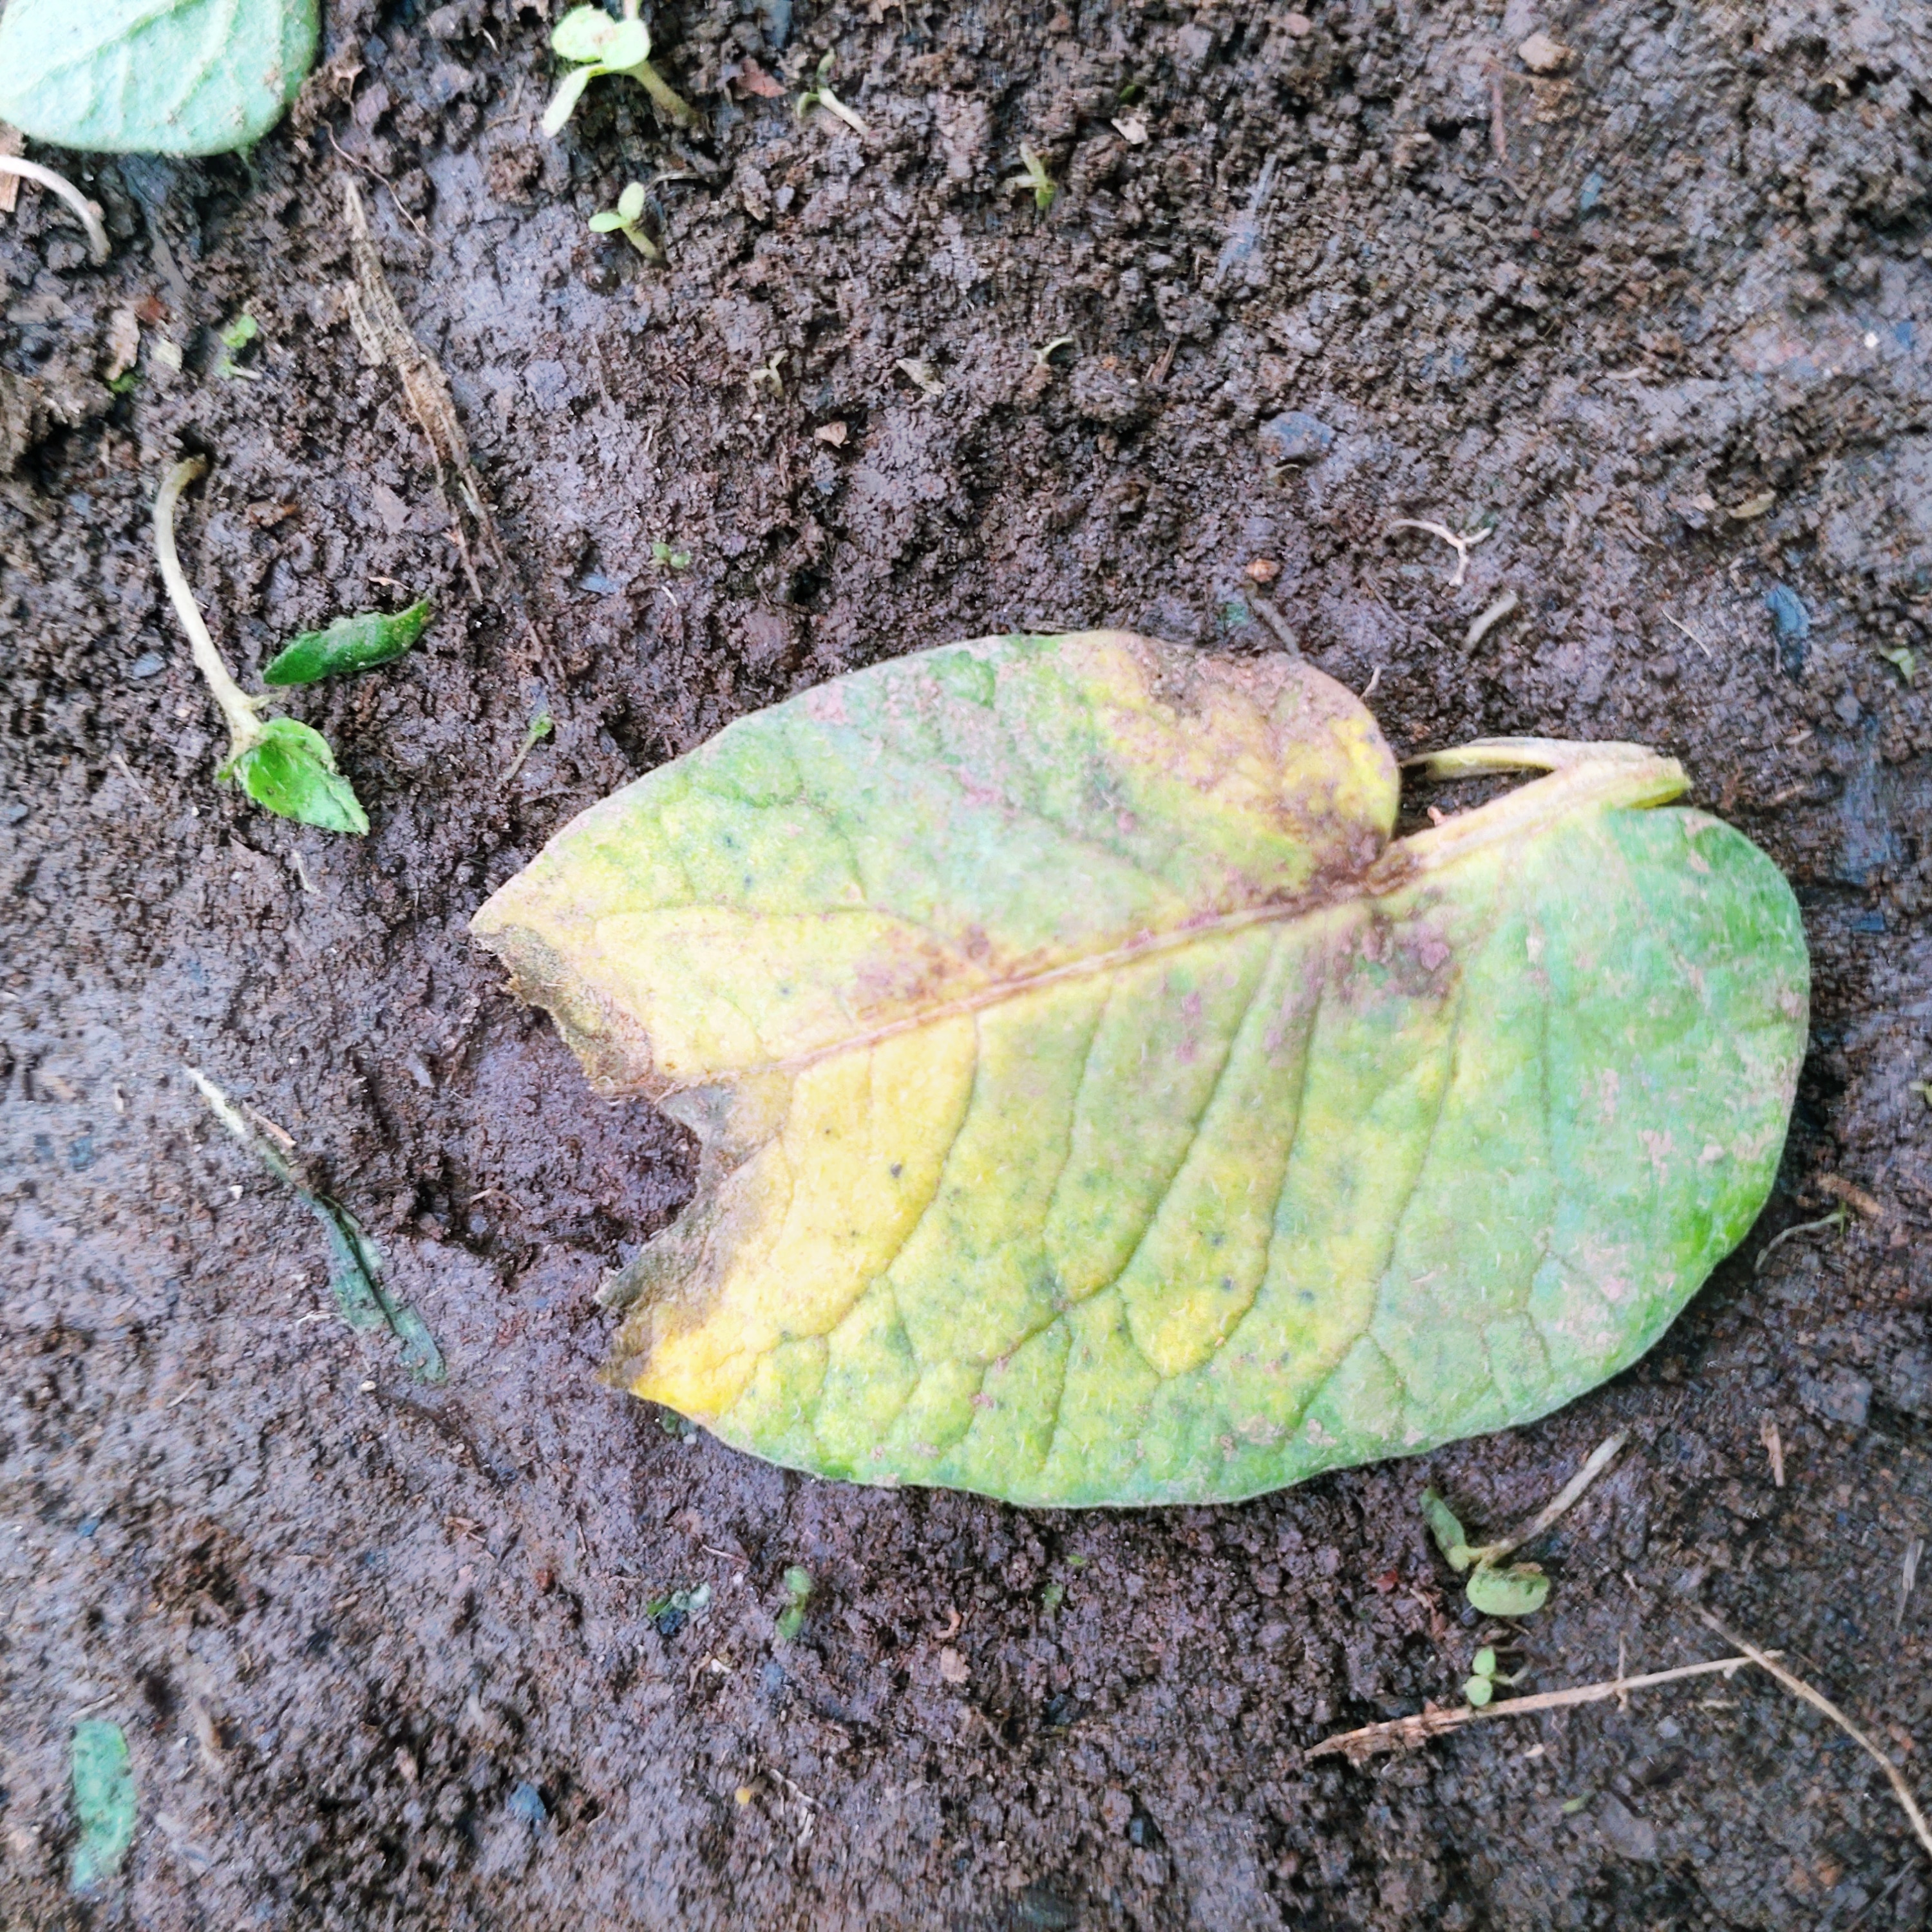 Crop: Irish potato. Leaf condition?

late blight
